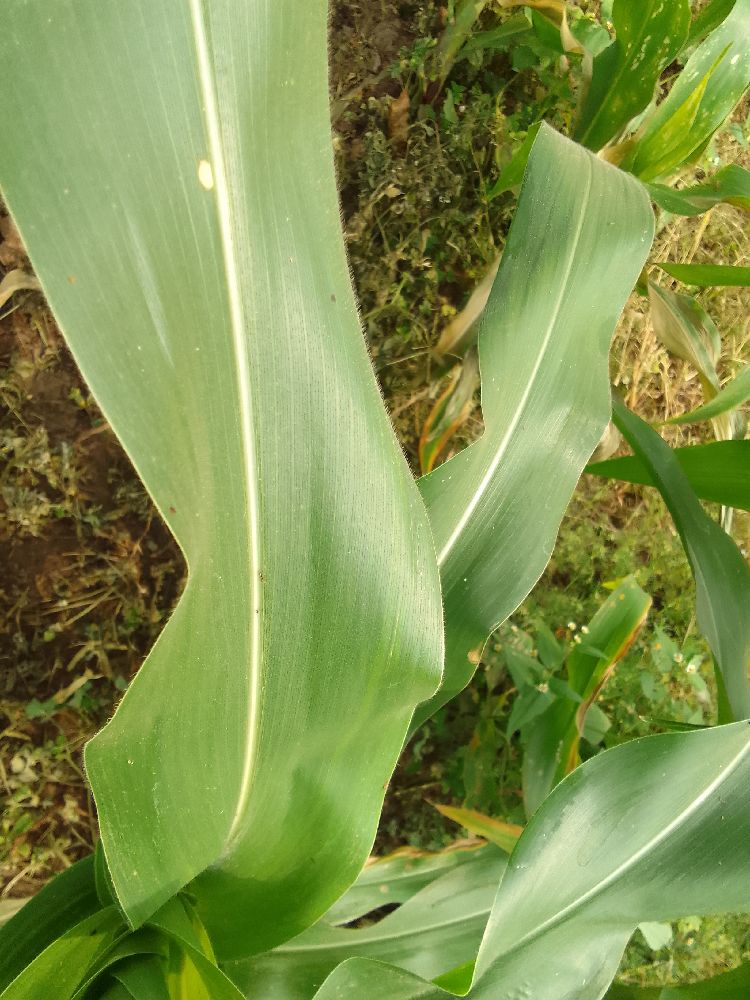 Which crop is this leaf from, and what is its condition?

maize, healthy
